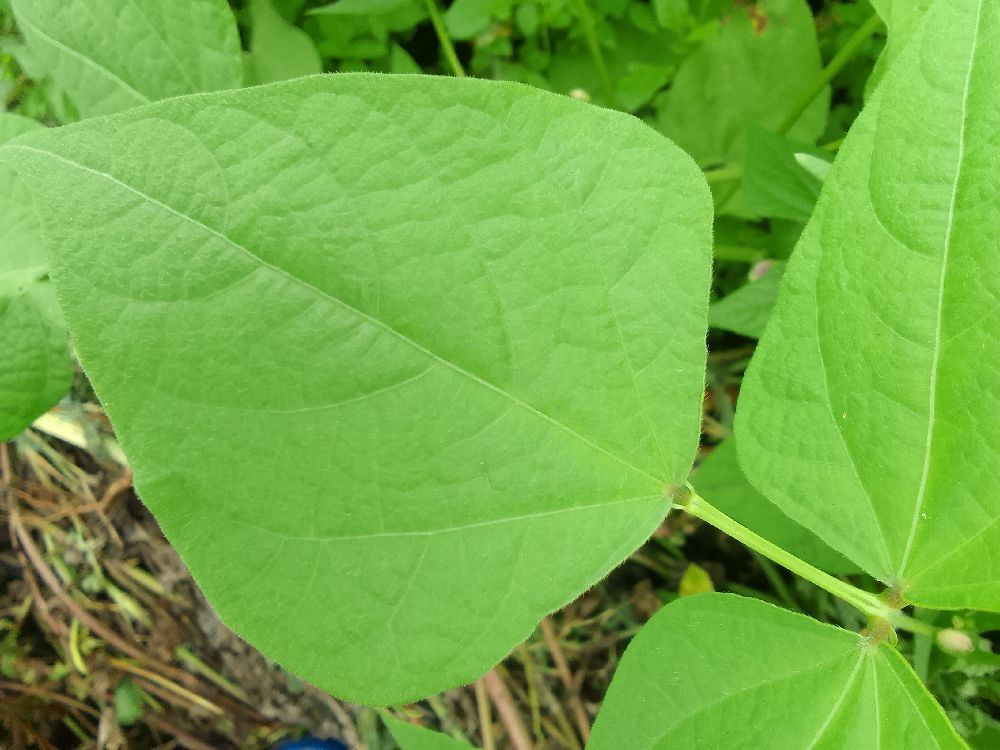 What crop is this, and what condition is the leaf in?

common bean, healthy
